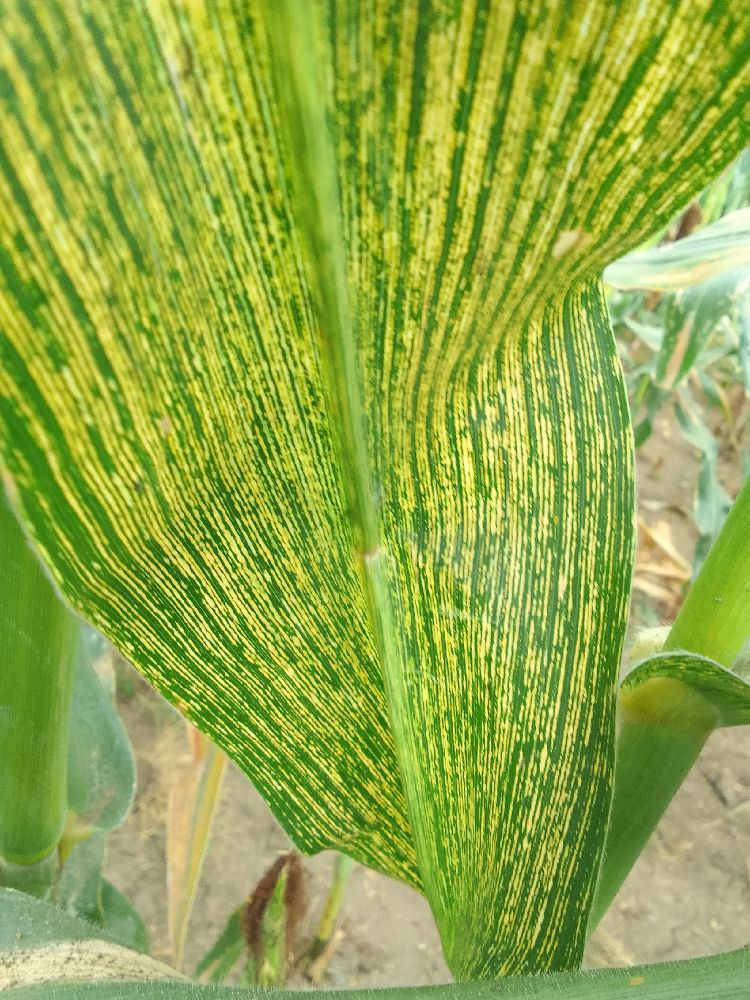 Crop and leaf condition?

maize, maize streak virus
